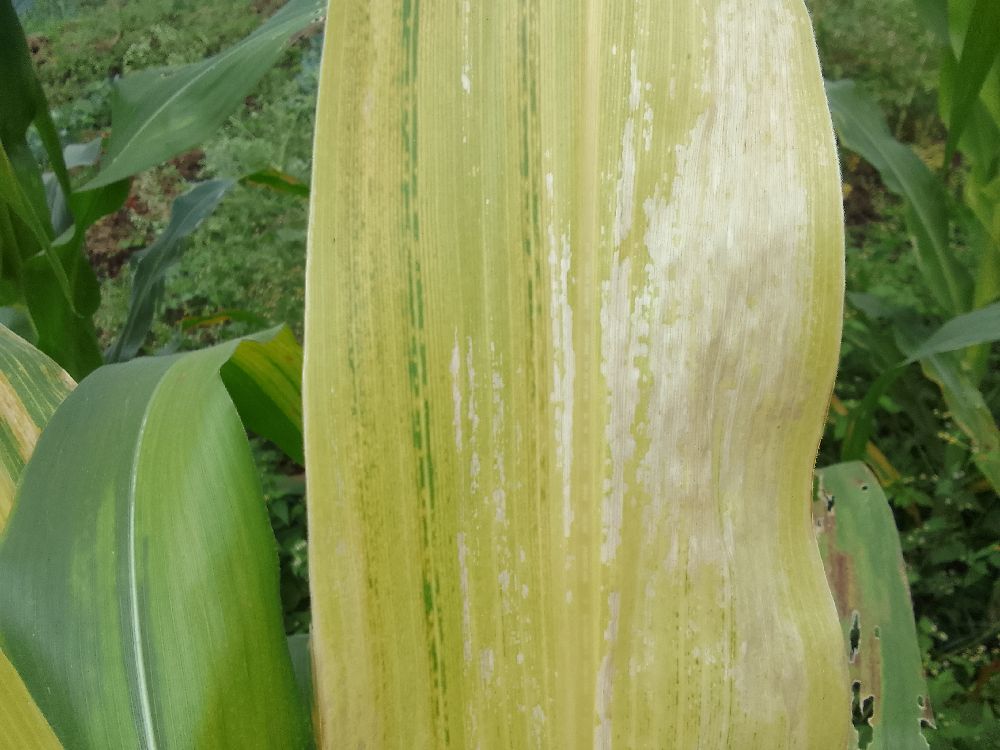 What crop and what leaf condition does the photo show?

maize, maize lethal necrosis
